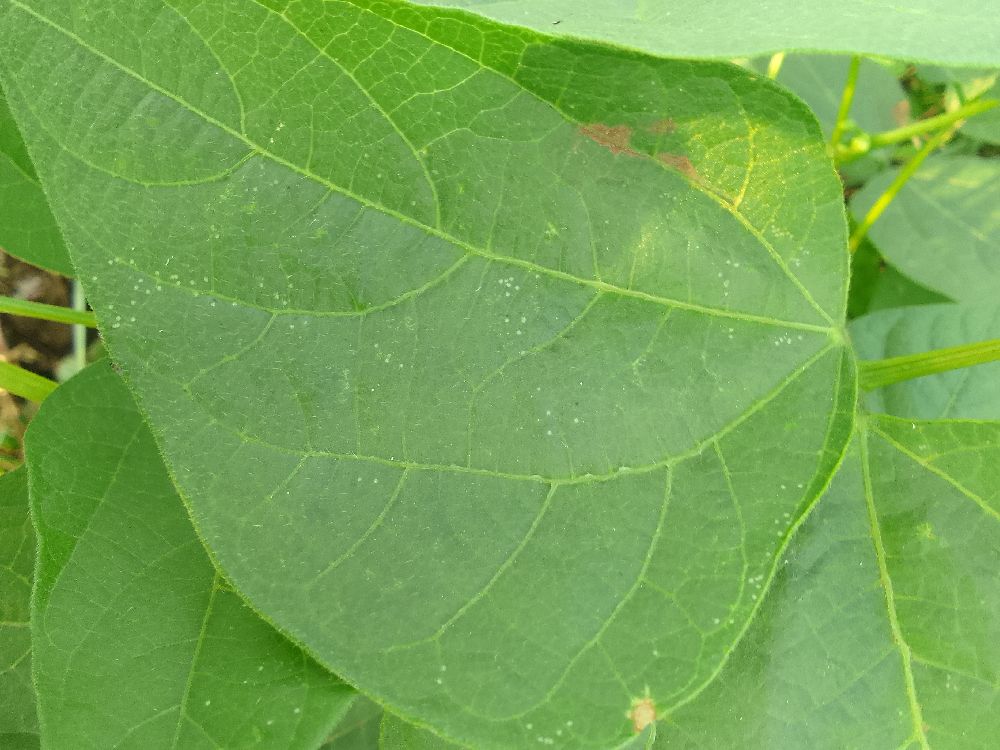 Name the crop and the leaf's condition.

common bean, healthy
